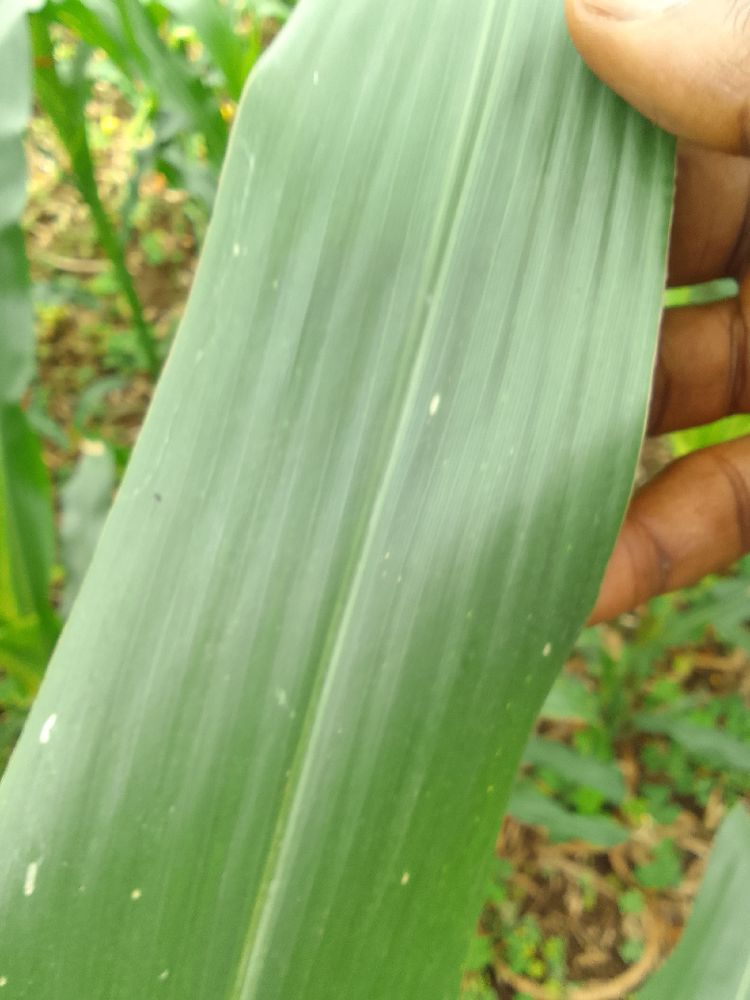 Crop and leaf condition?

maize, healthy
